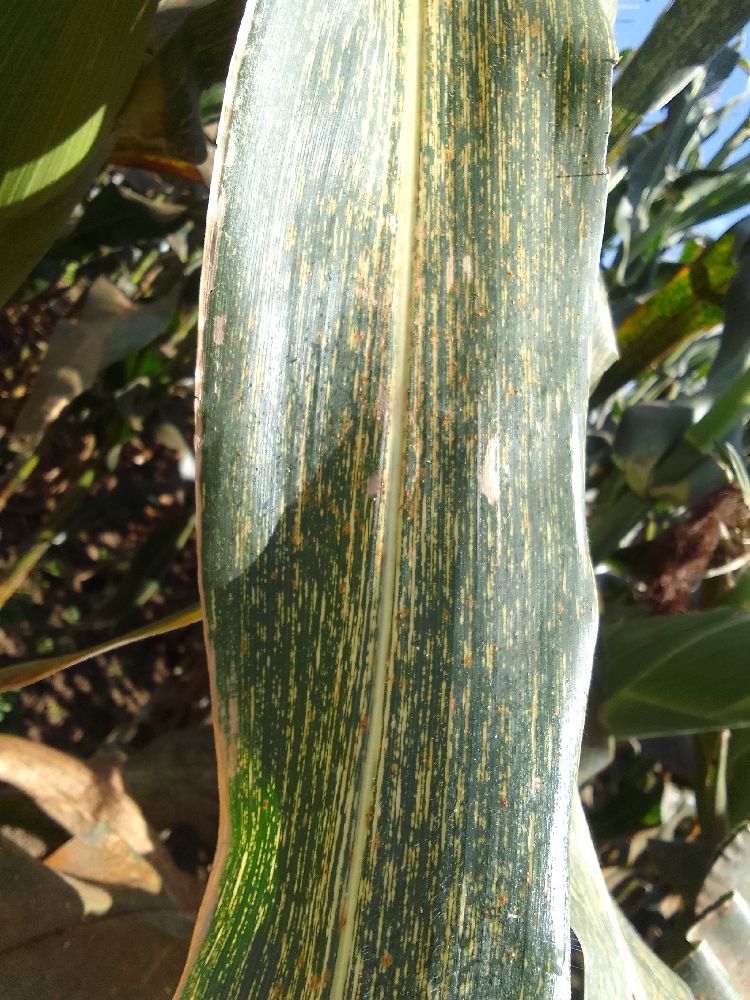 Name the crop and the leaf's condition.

maize, maize streak virus
